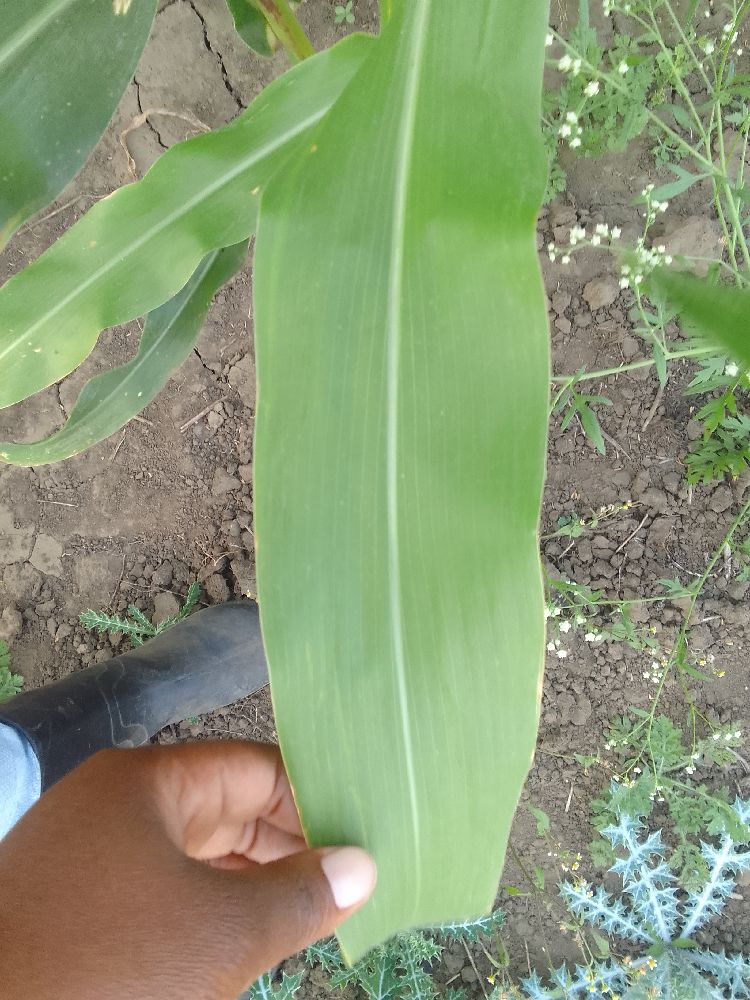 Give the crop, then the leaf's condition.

maize, healthy
